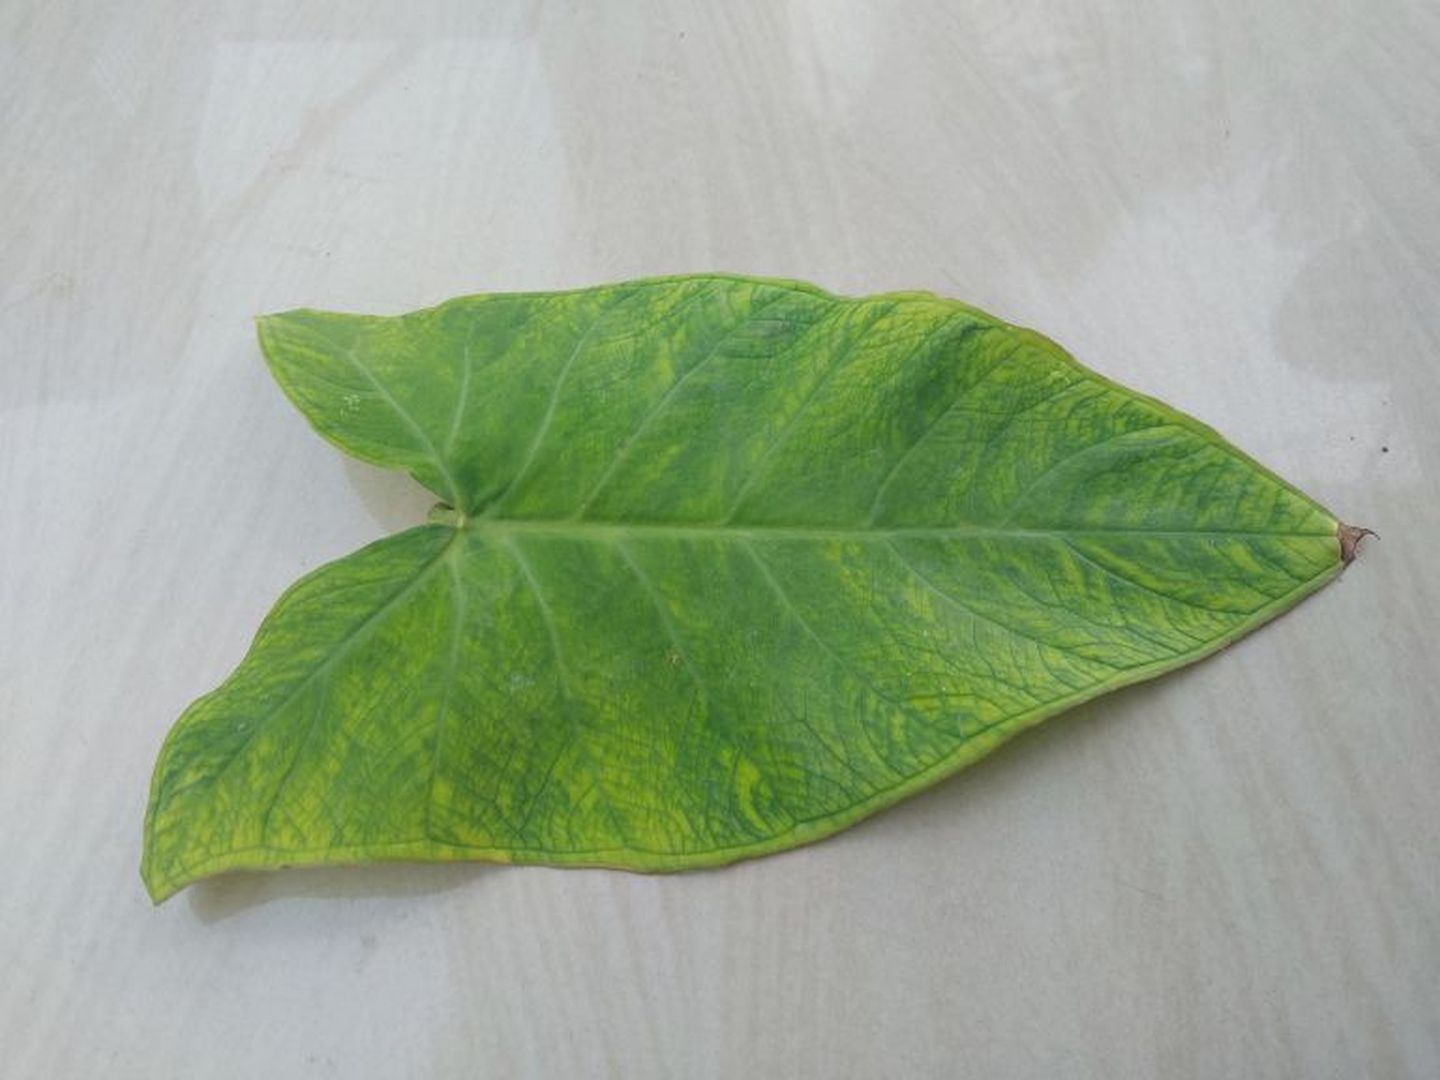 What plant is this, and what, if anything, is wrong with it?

taro, mosaic
